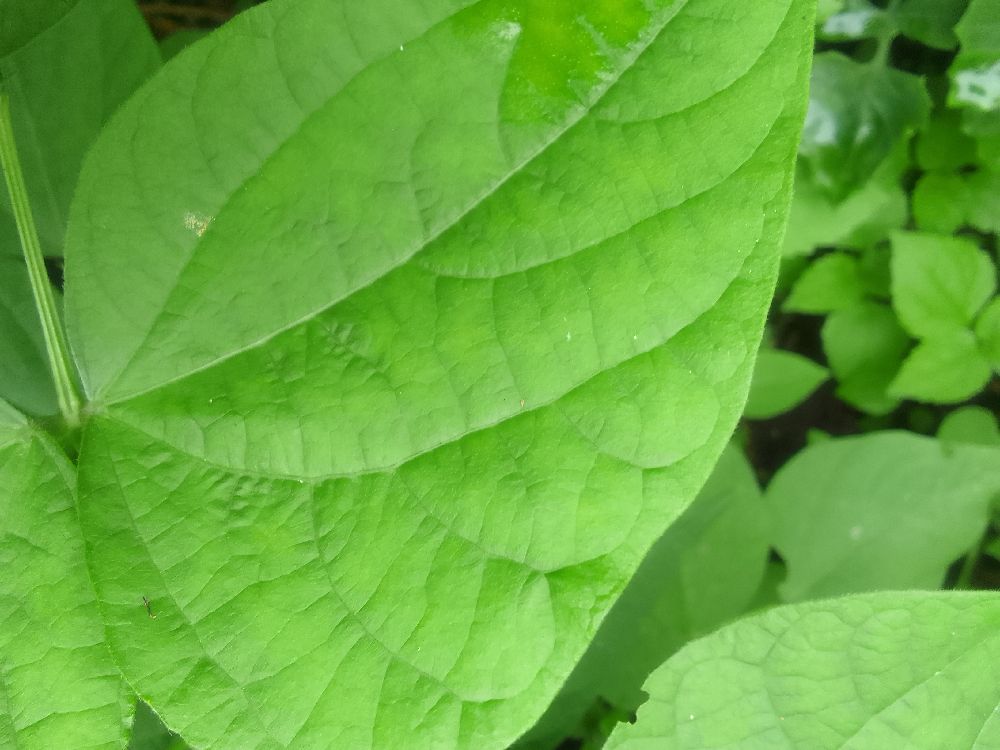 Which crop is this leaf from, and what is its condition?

common bean, healthy
